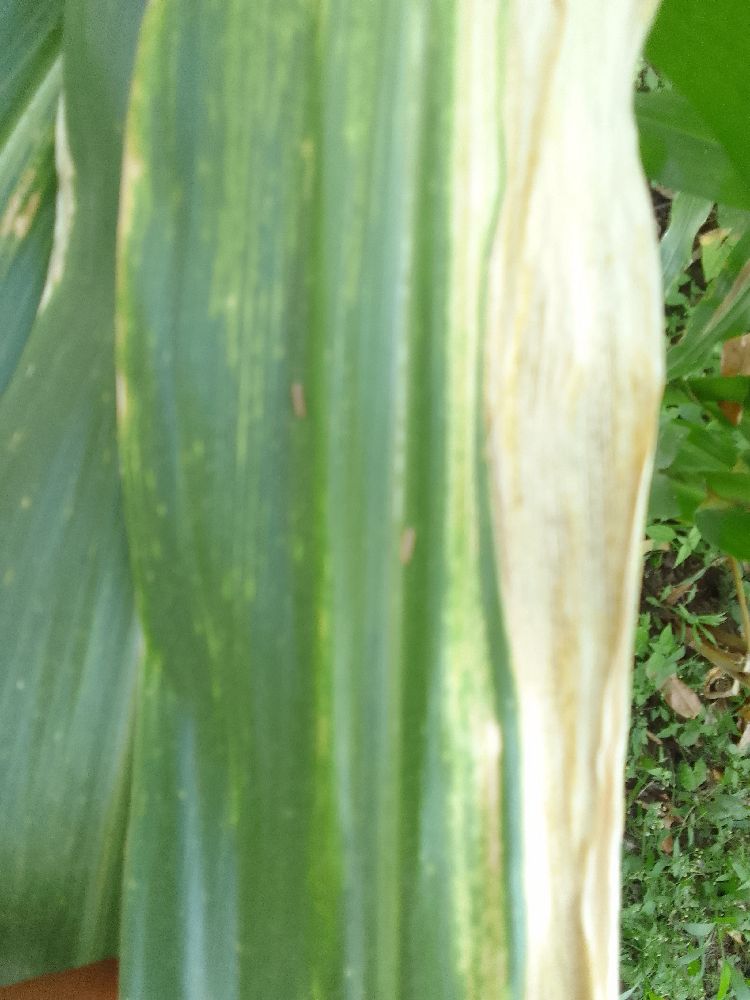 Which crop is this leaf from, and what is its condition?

maize, maize lethal necrosis
